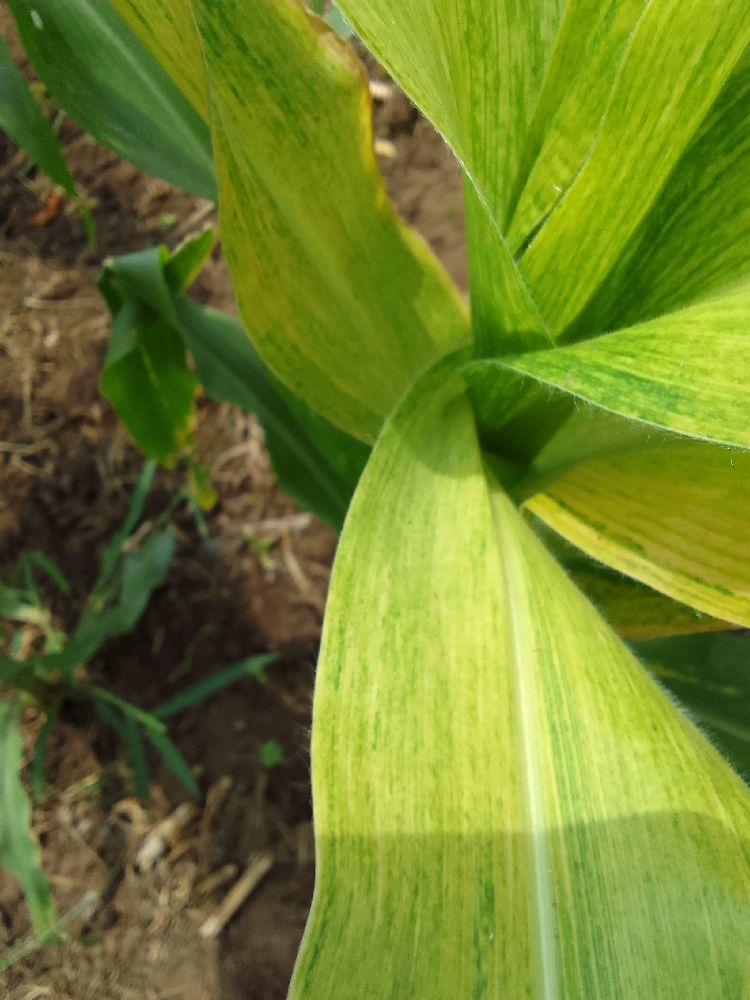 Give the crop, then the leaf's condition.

maize, maize lethal necrosis
